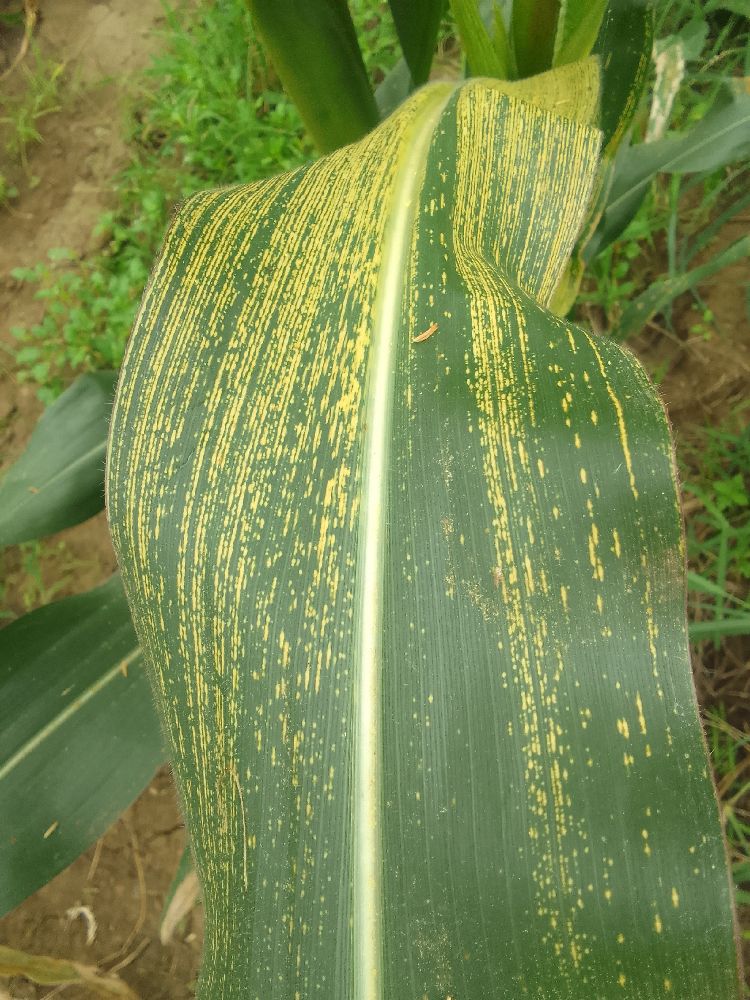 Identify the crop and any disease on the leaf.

maize, maize streak virus
